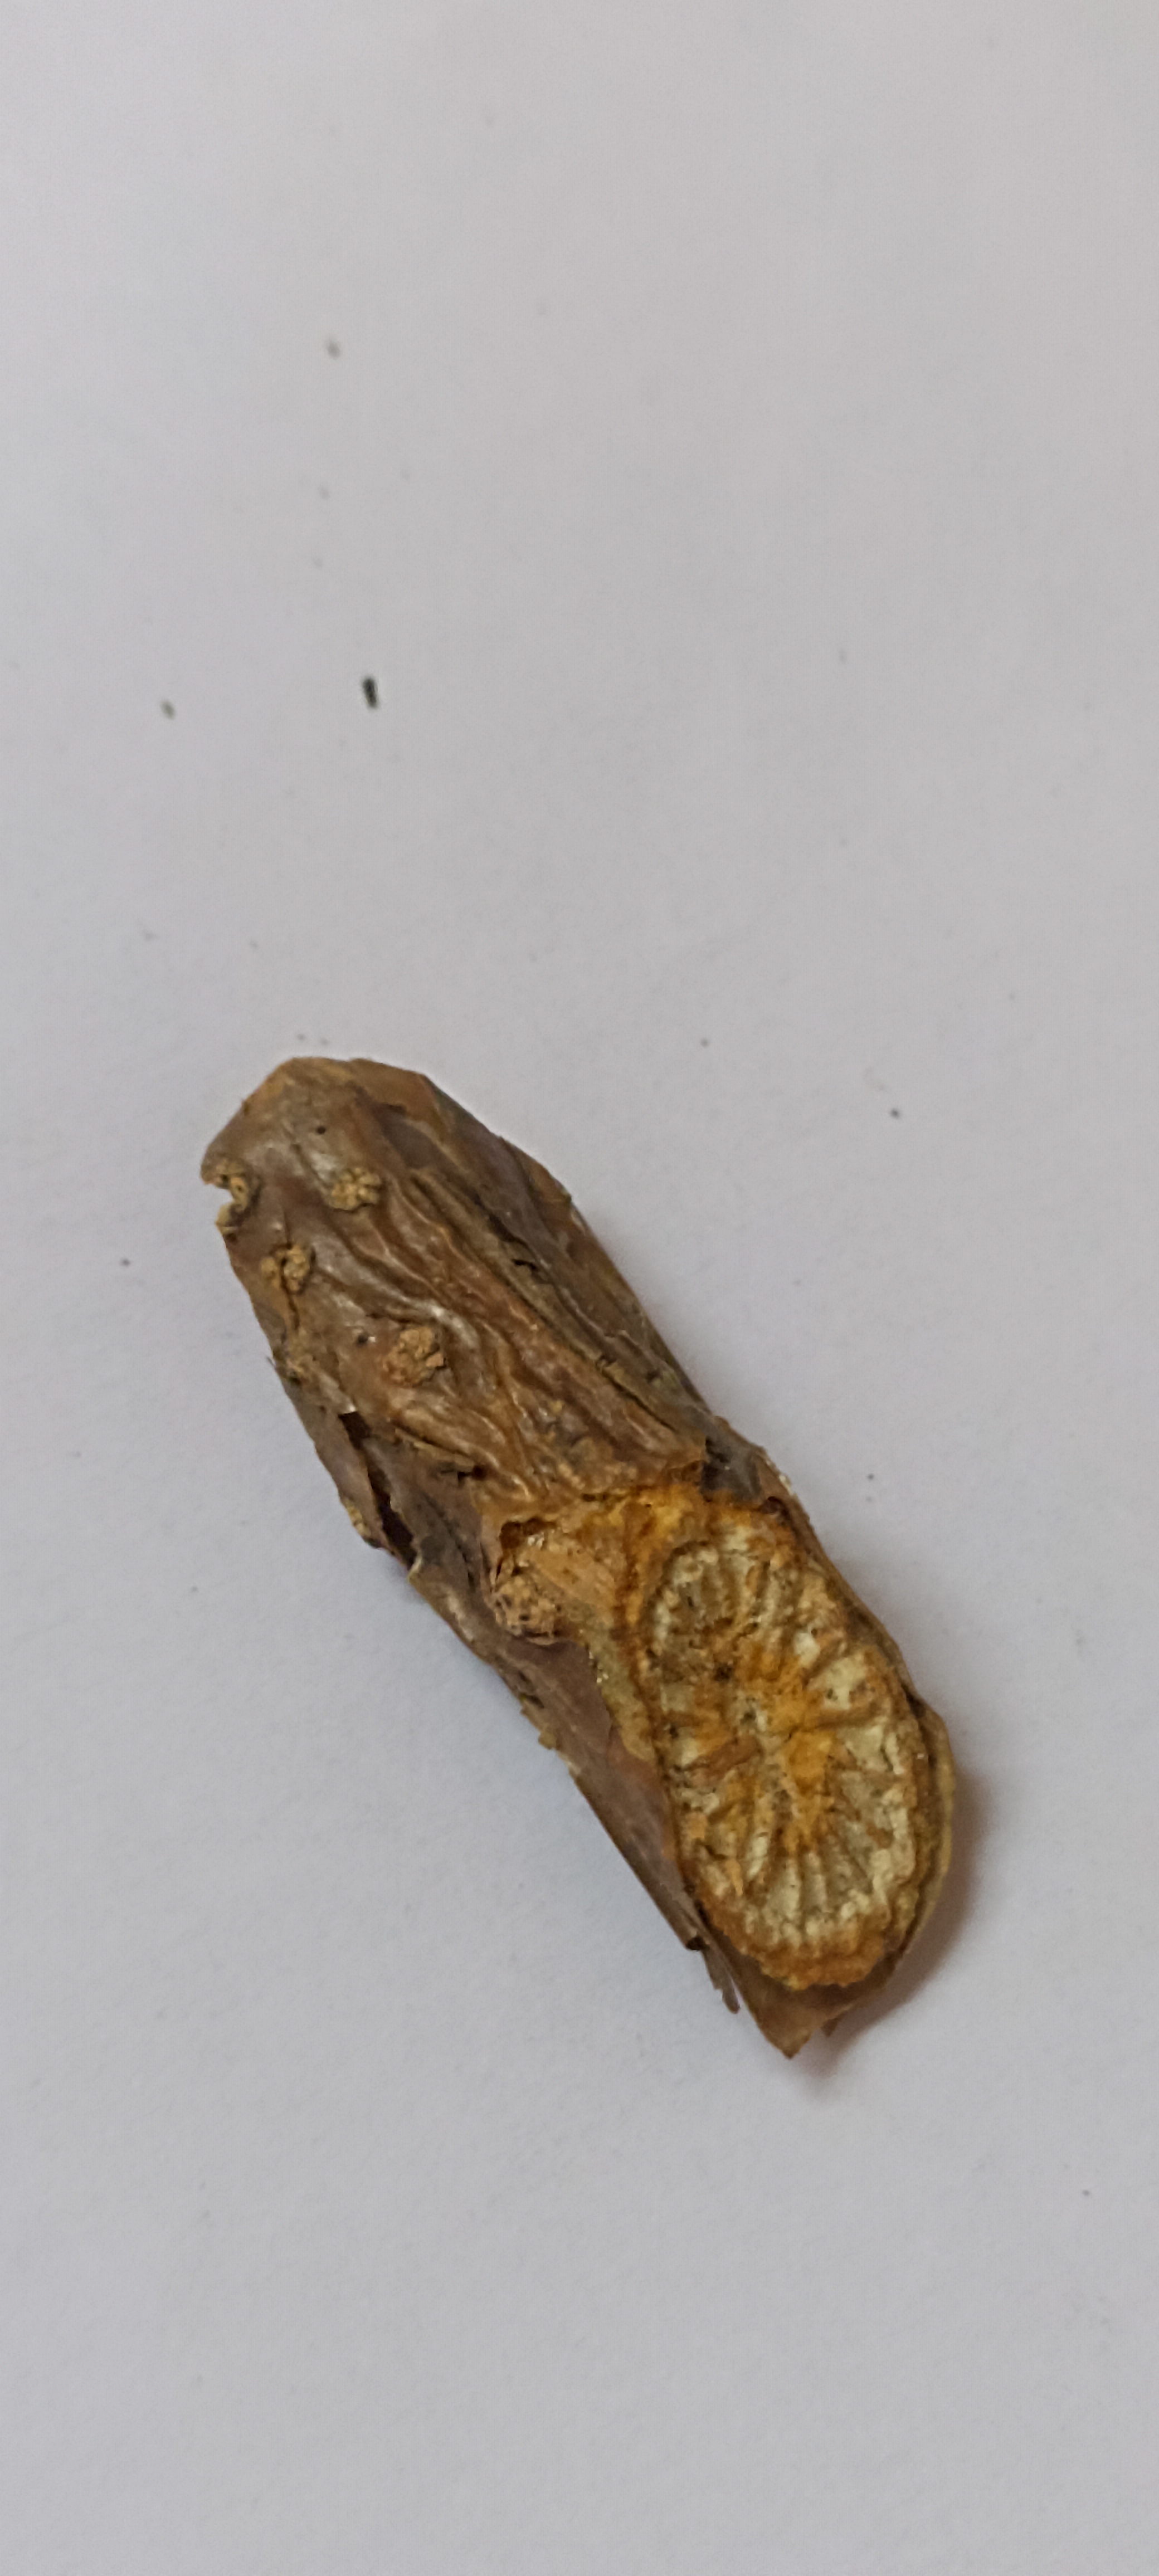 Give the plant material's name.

gulvel
